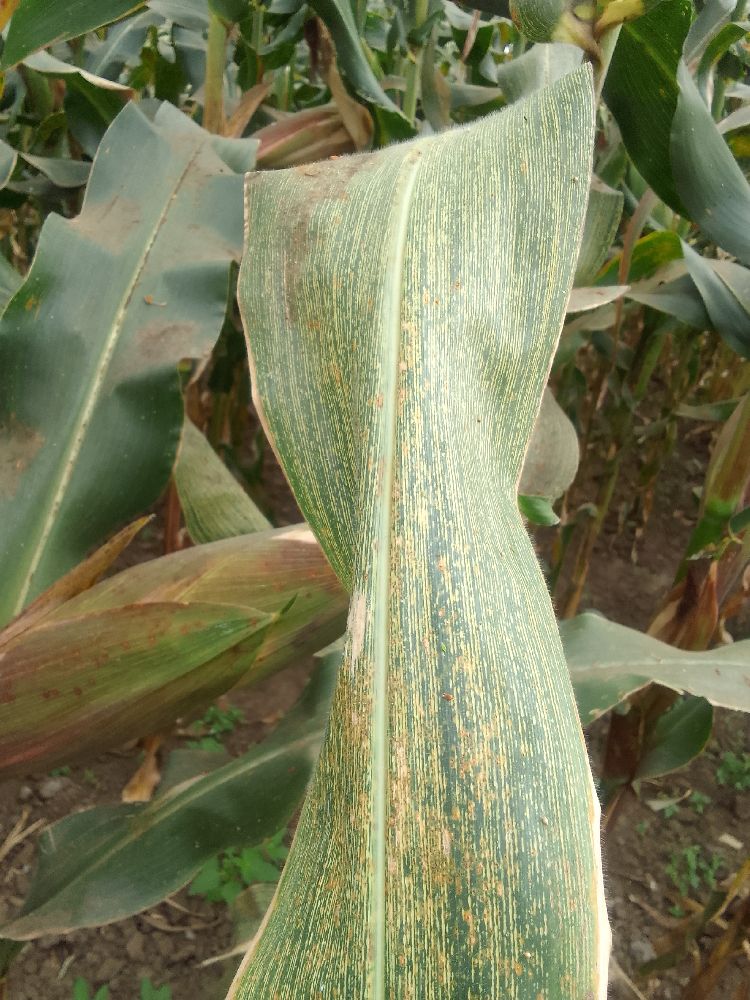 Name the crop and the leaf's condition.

maize, maize streak virus
